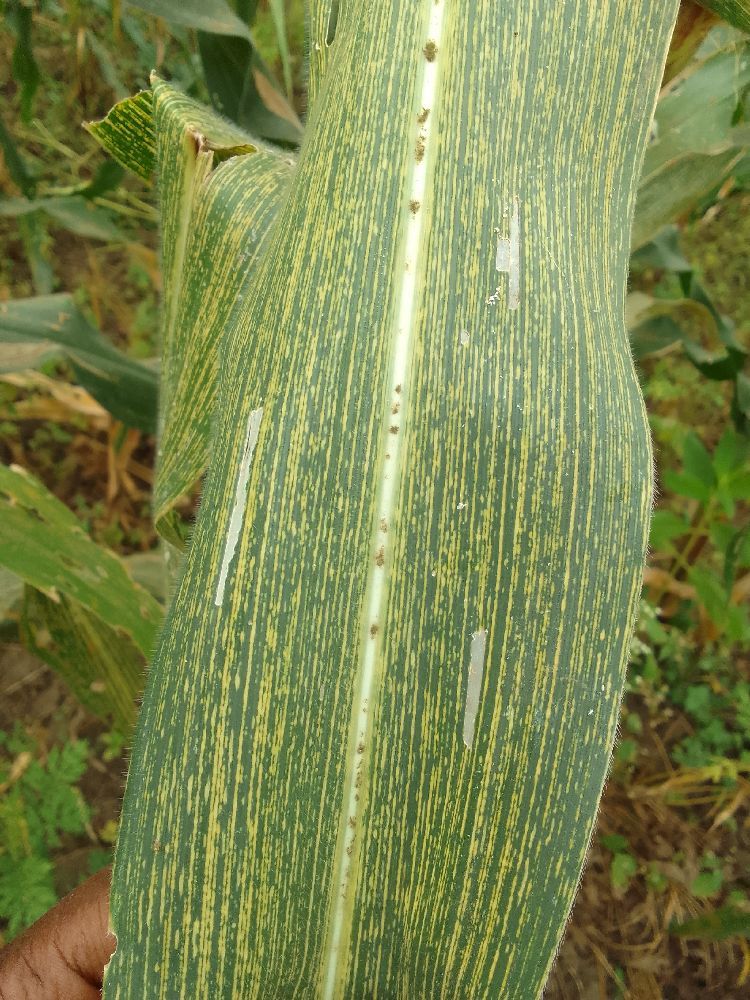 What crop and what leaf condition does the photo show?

maize, maize streak virus
